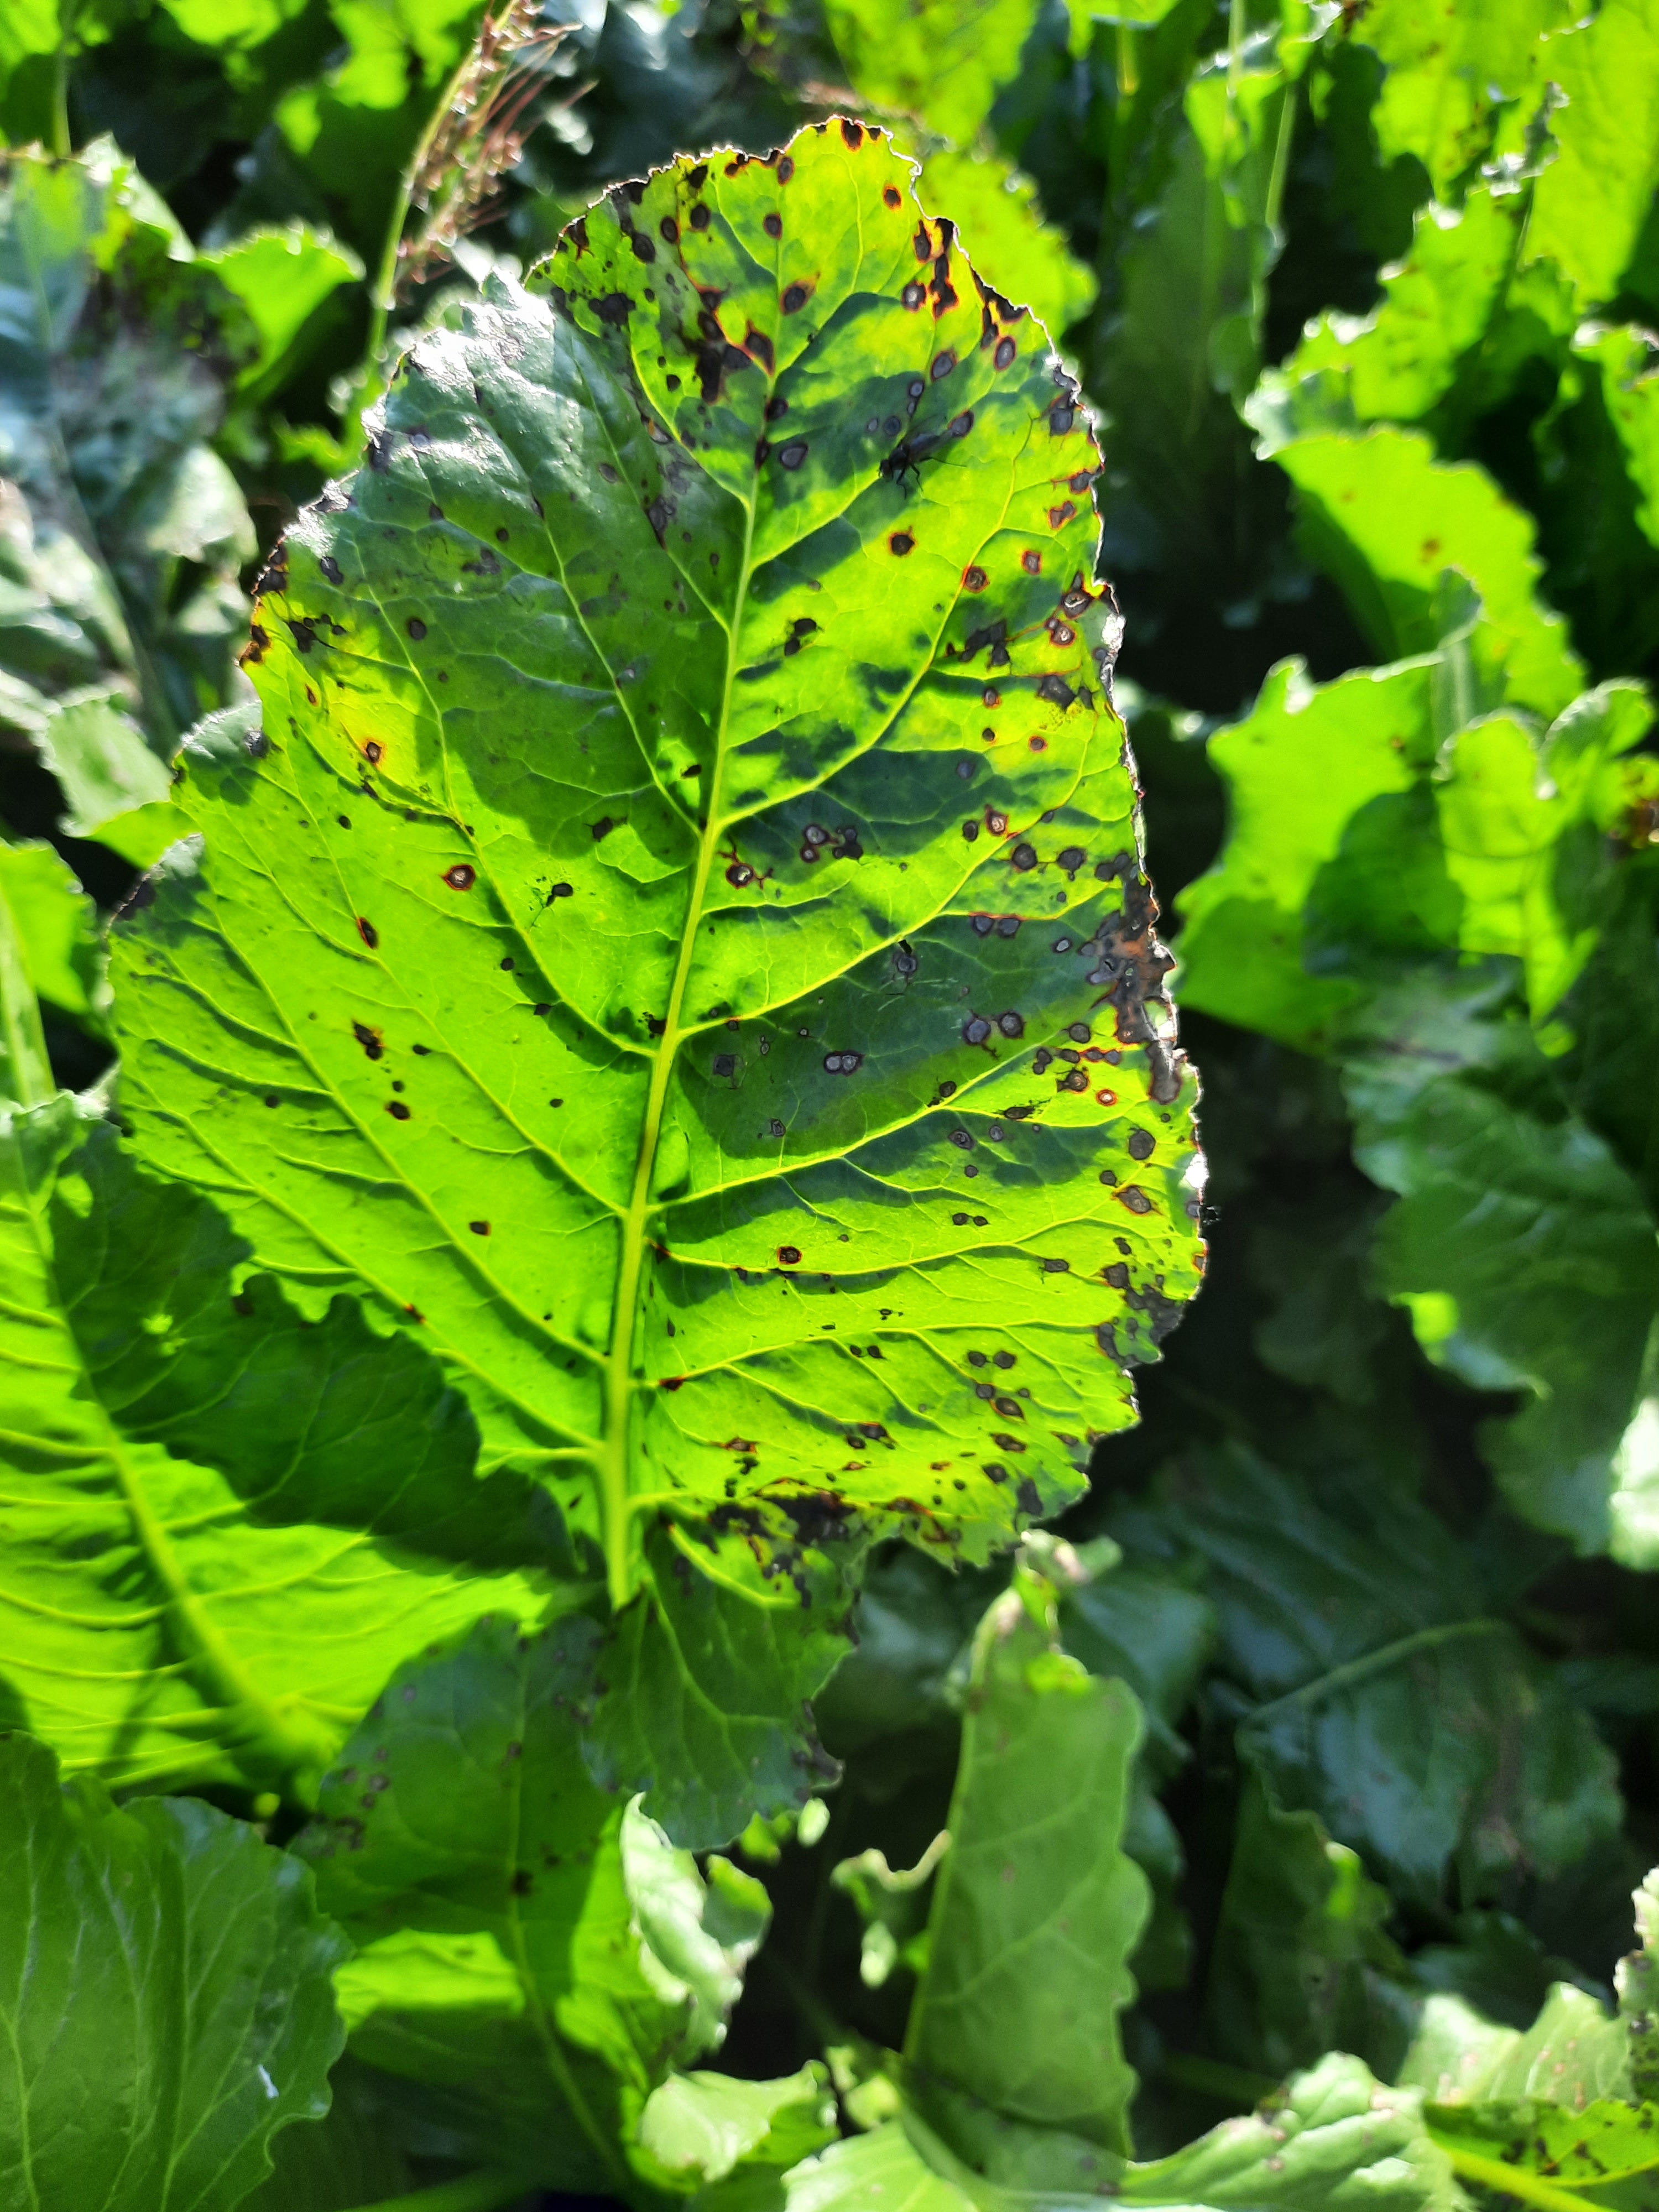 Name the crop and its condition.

beet, cercospora
